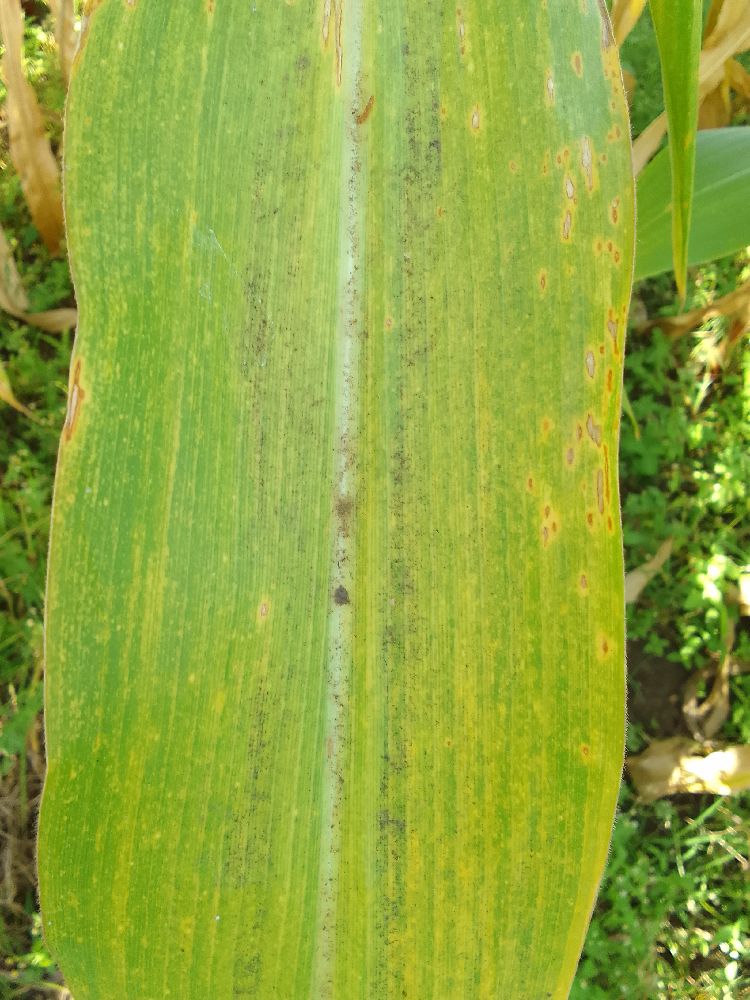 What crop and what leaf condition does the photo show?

maize, maize lethal necrosis
